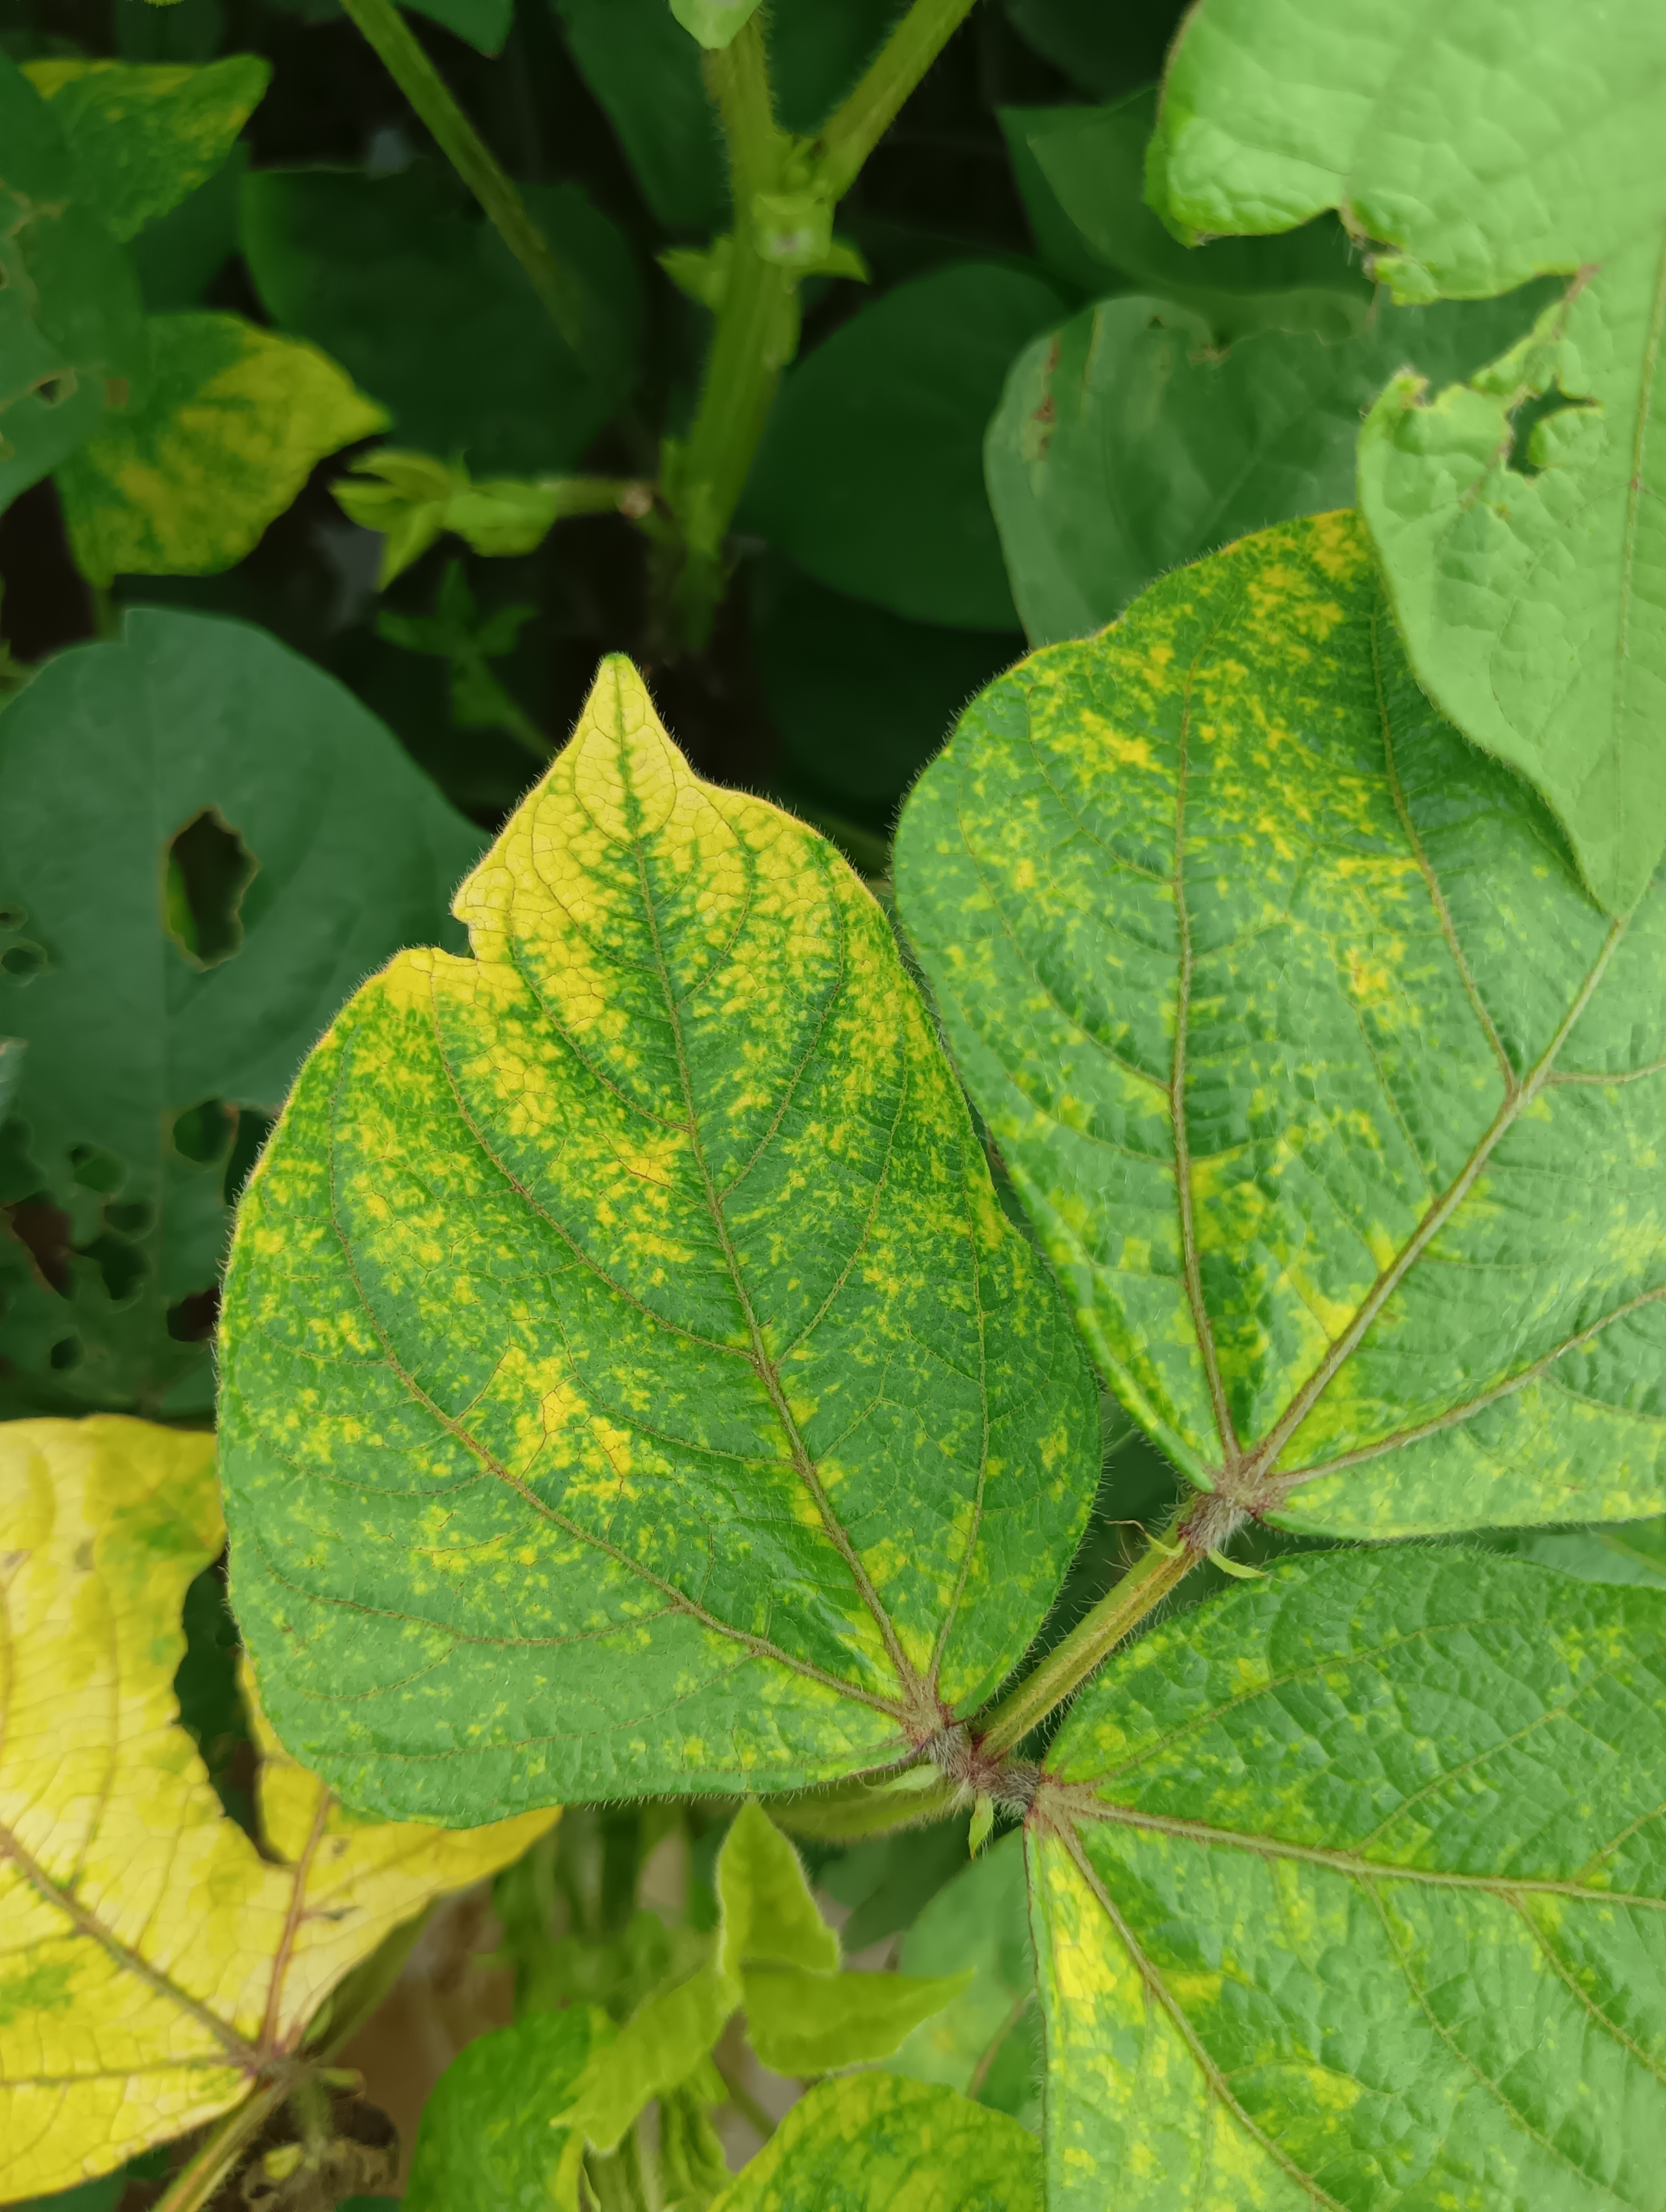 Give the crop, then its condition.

mungbean, yellow mosaic
